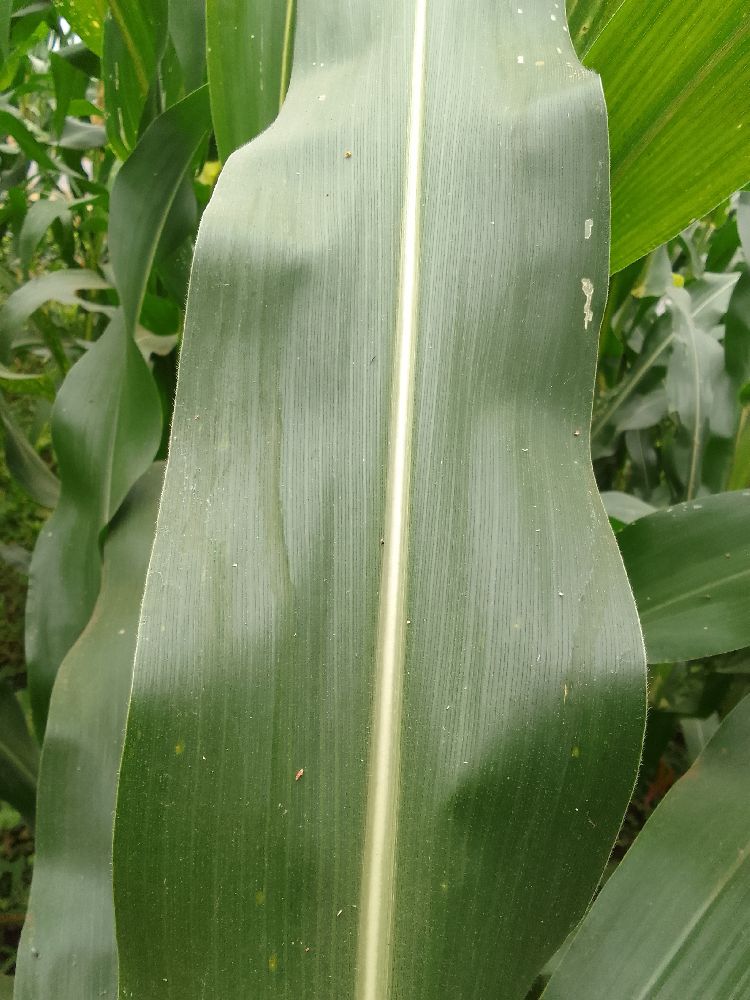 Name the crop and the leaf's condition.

maize, healthy
